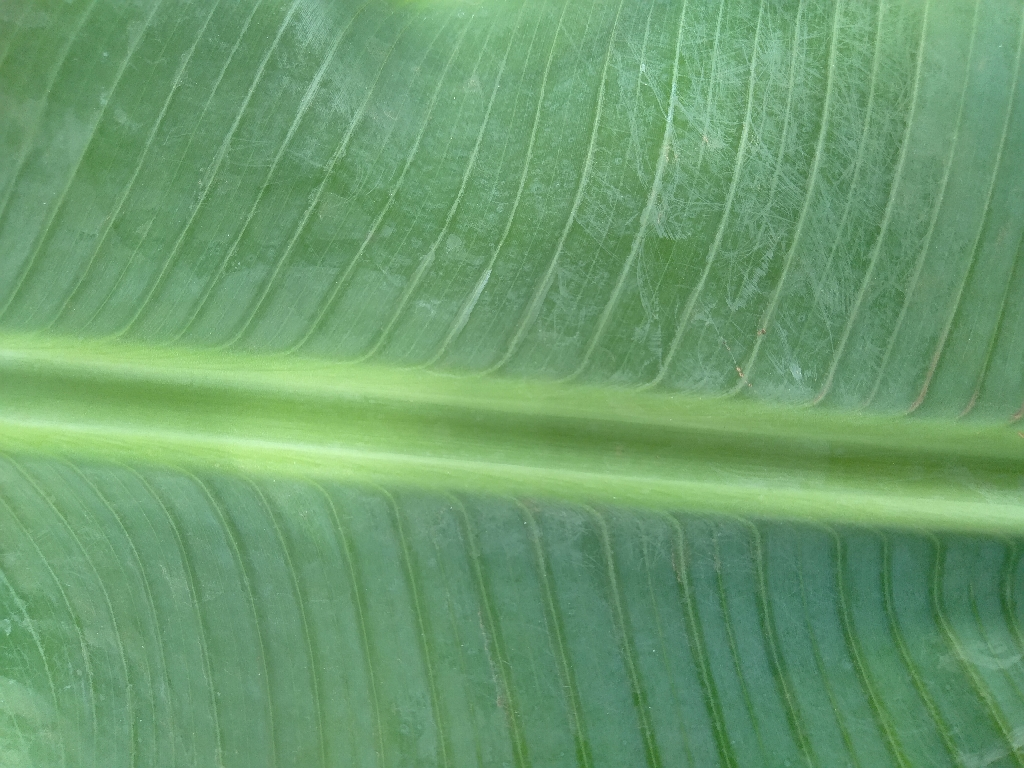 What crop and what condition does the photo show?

banana, healthy
